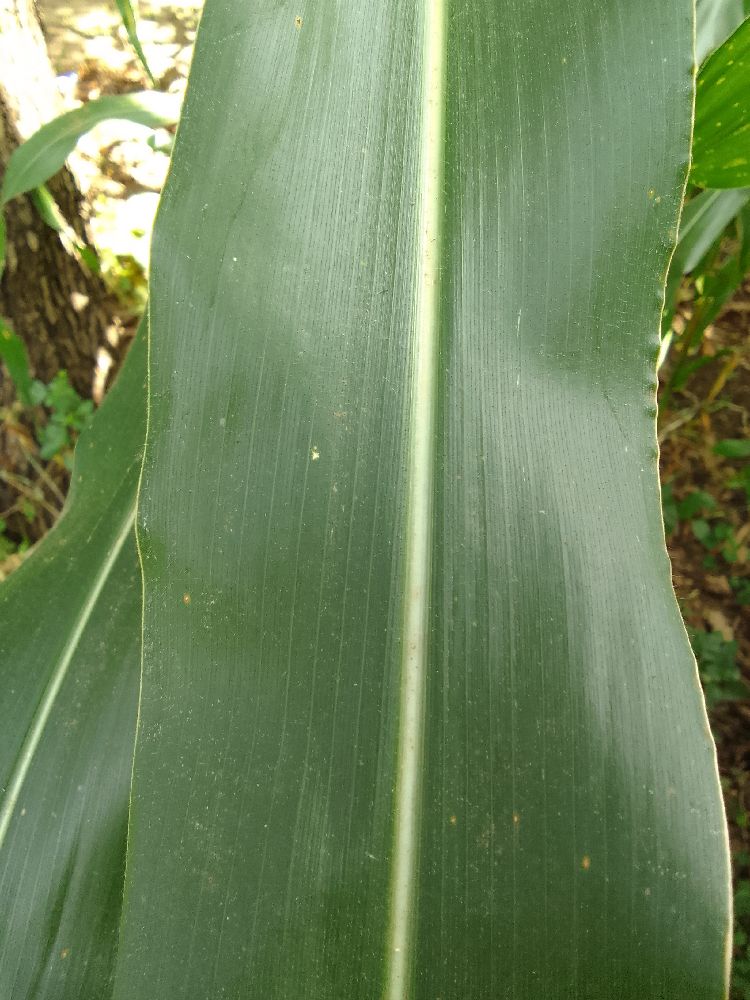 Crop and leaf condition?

maize, healthy
